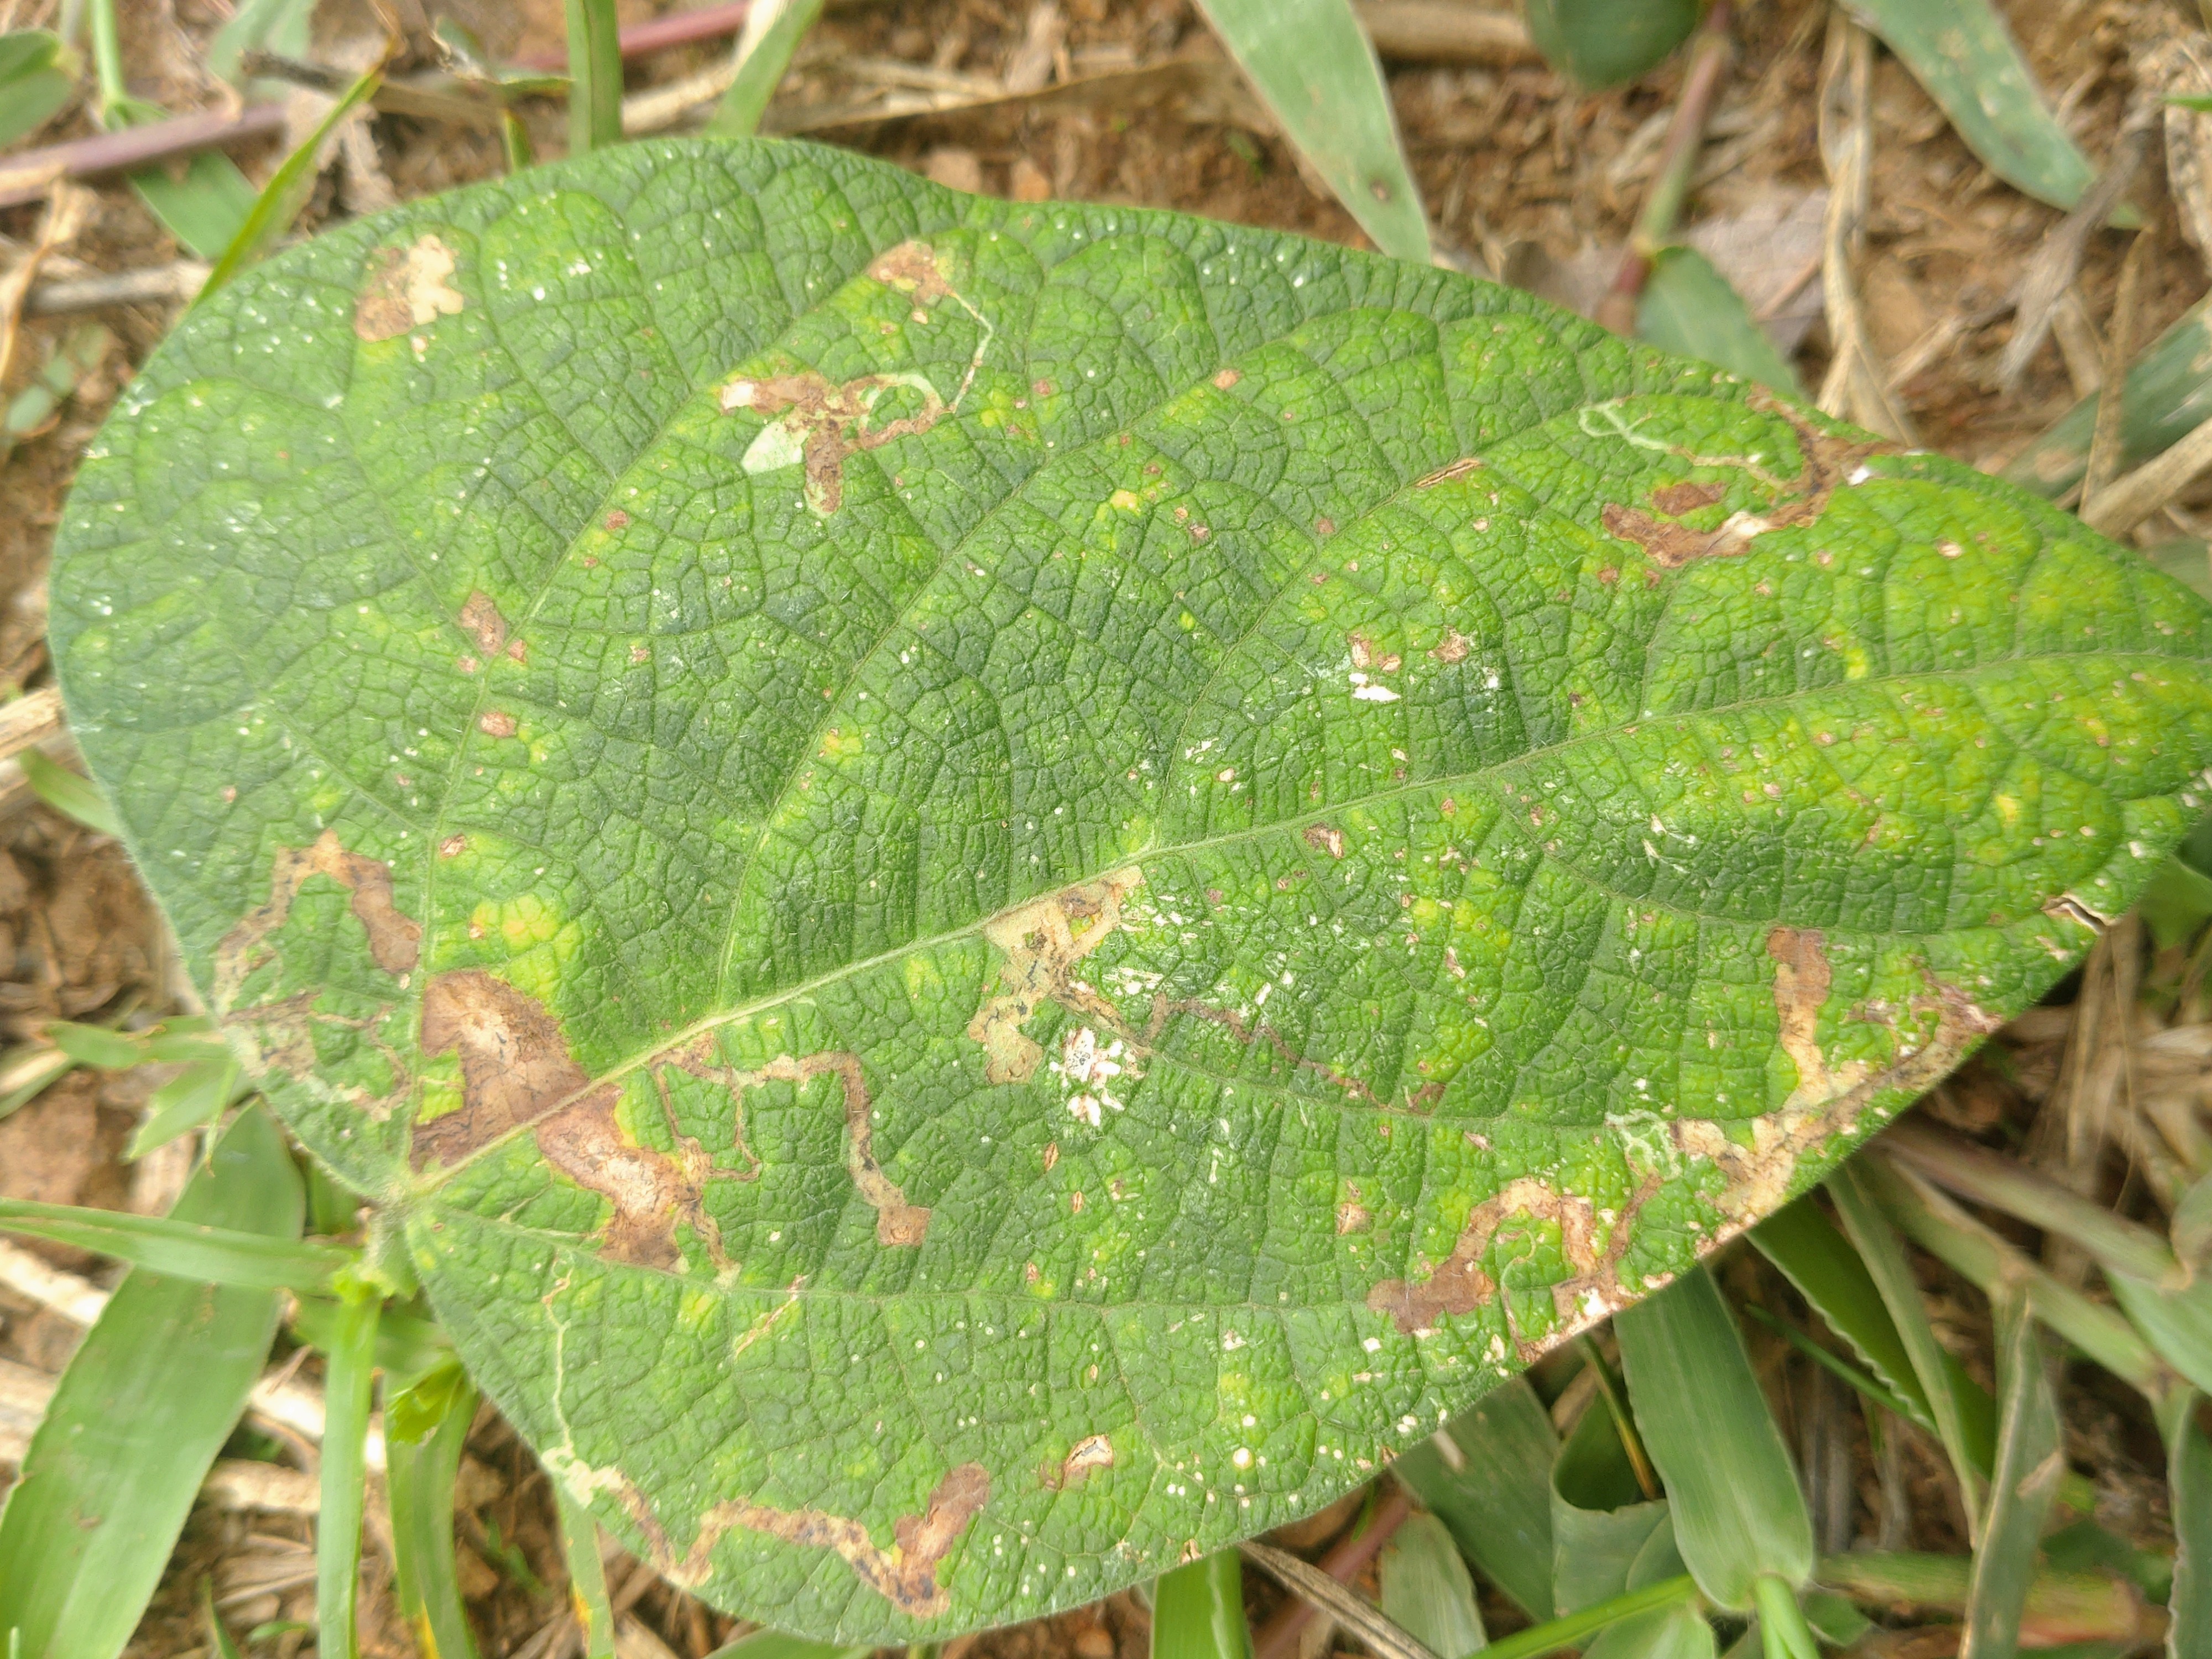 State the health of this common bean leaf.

rust
